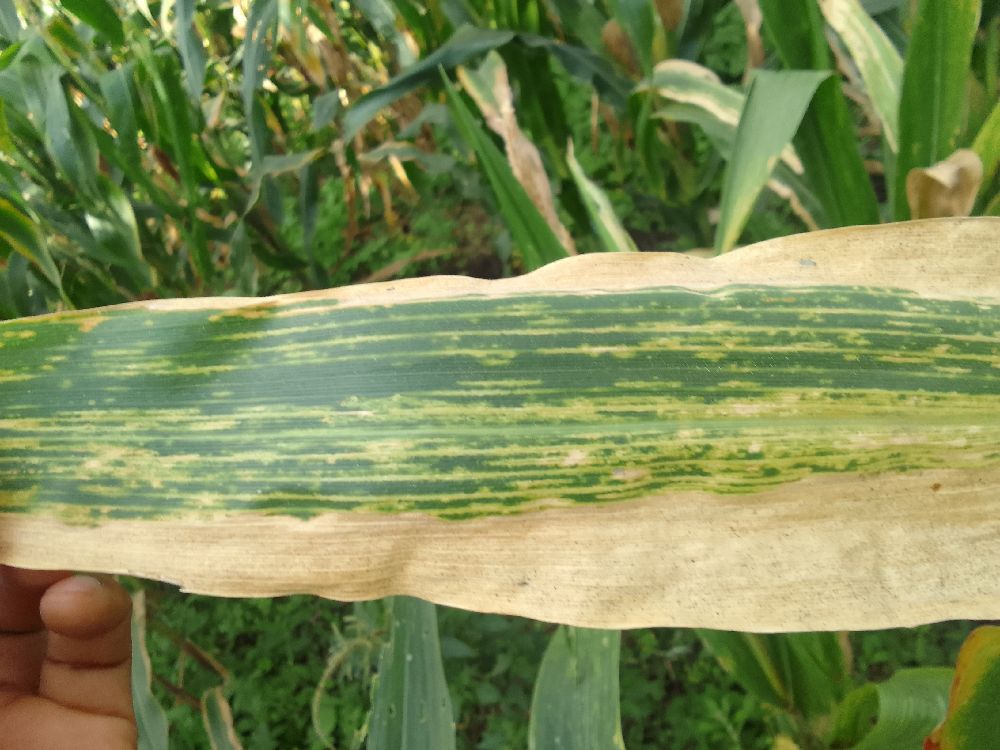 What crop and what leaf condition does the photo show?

maize, maize lethal necrosis
